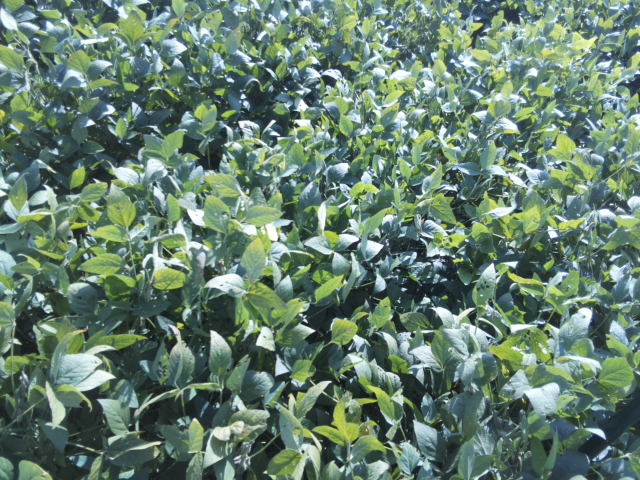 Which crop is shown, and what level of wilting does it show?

soybean, slight leaflet or petiole turgor loss in upper canopy
